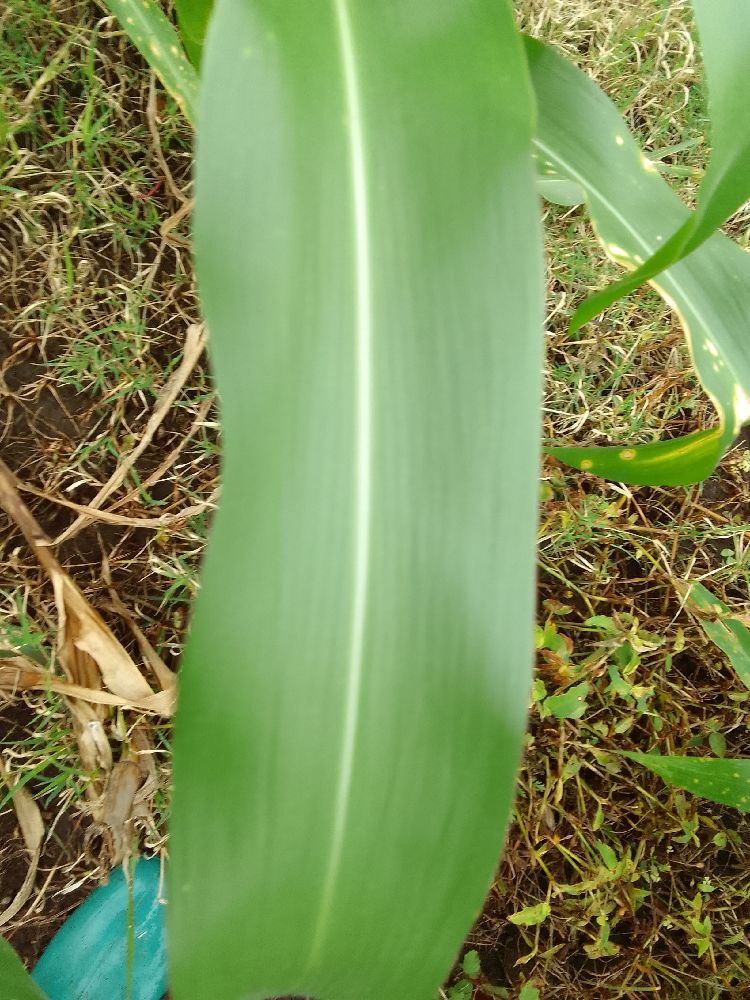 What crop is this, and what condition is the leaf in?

maize, healthy
